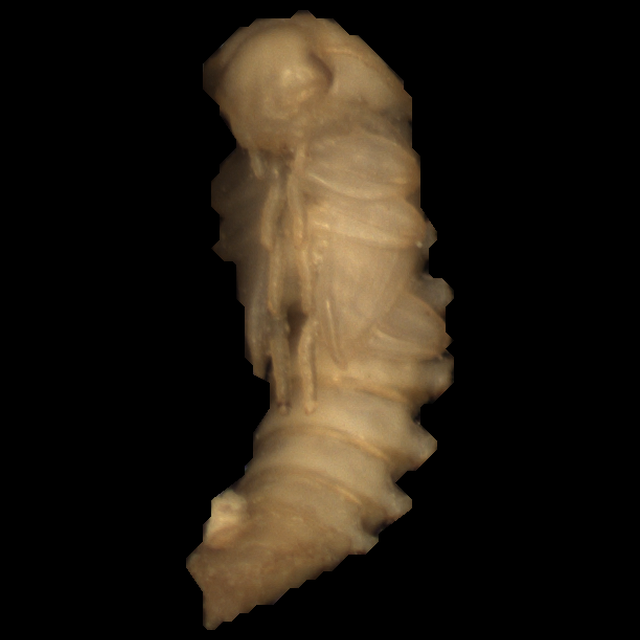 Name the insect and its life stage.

mealworm pupa
